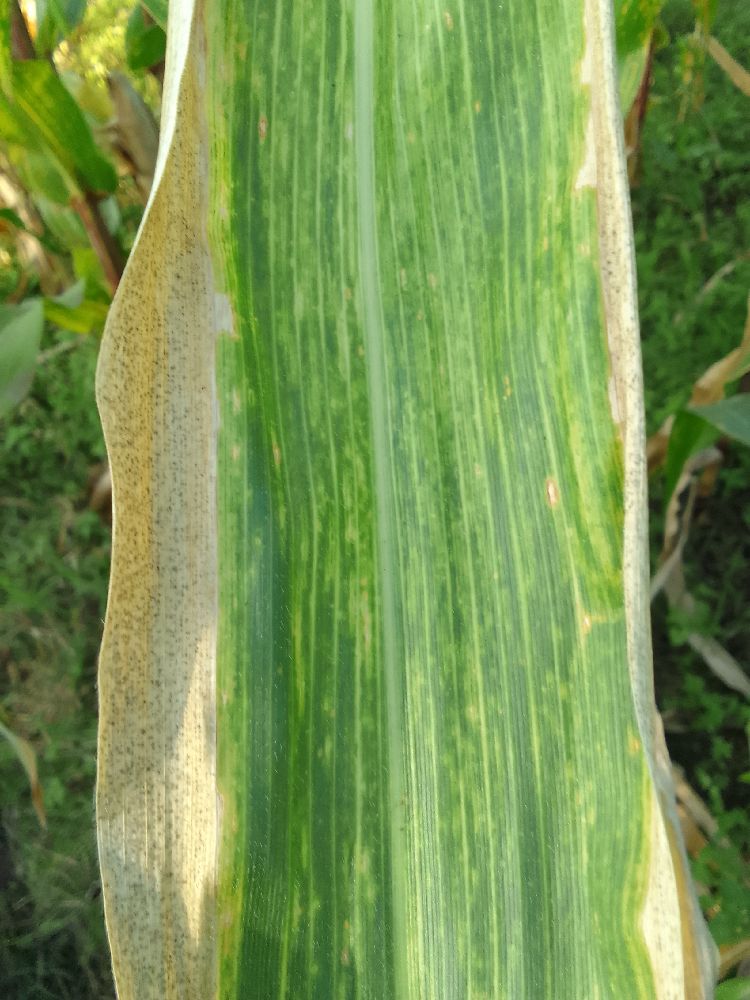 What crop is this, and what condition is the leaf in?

maize, maize lethal necrosis
